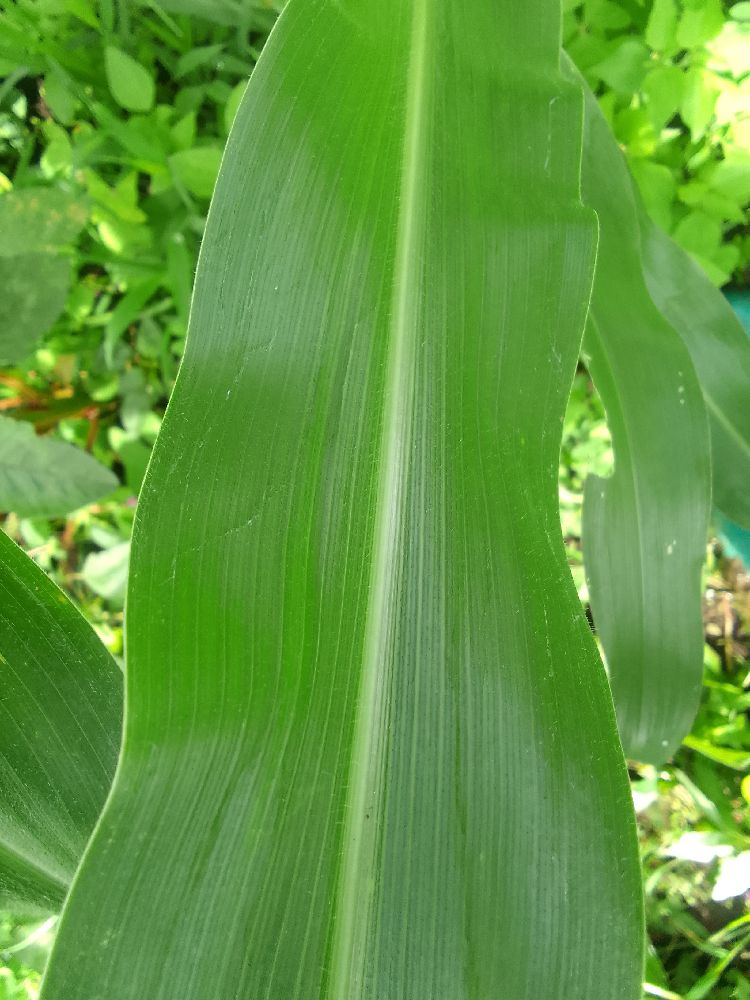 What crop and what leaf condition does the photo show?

maize, healthy
